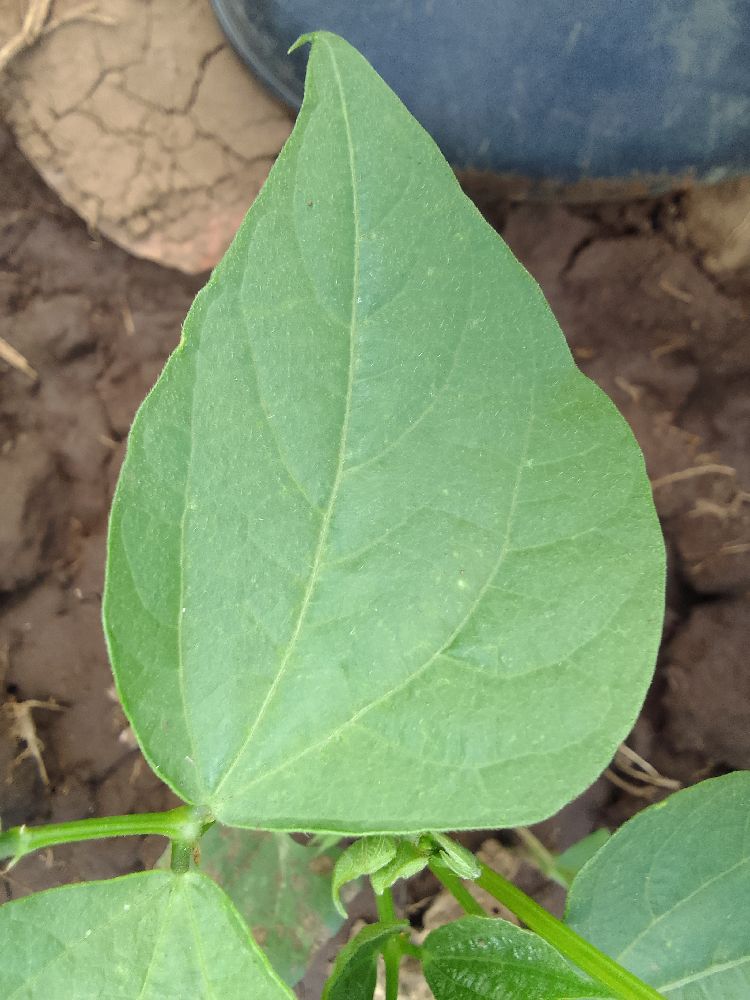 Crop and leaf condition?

common bean, healthy
